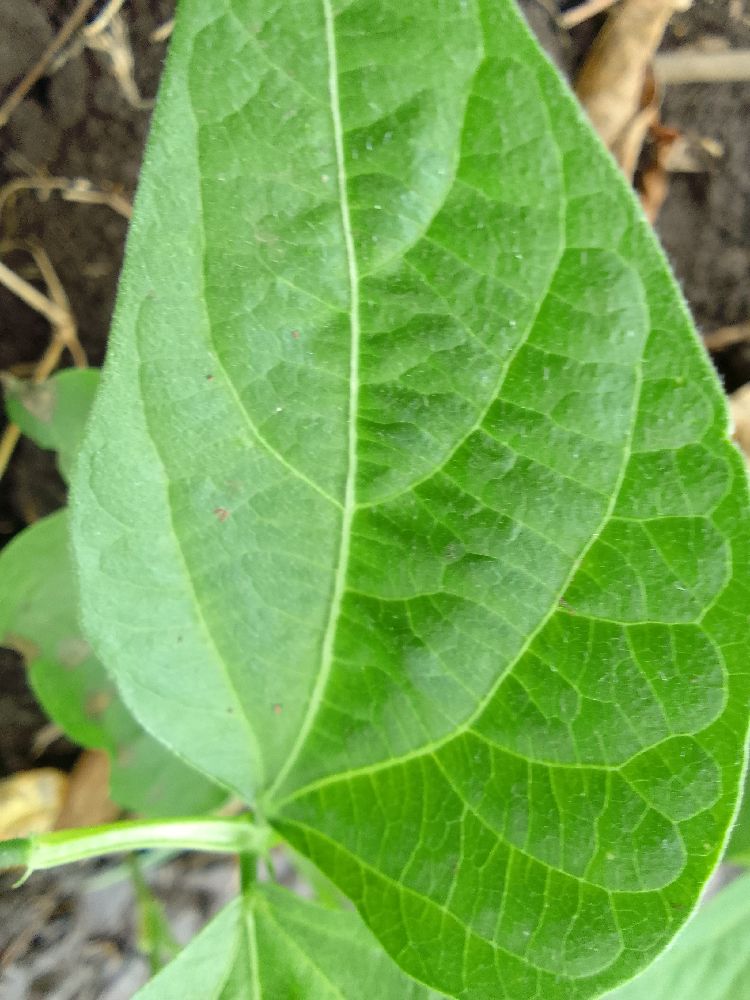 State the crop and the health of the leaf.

common bean, healthy
